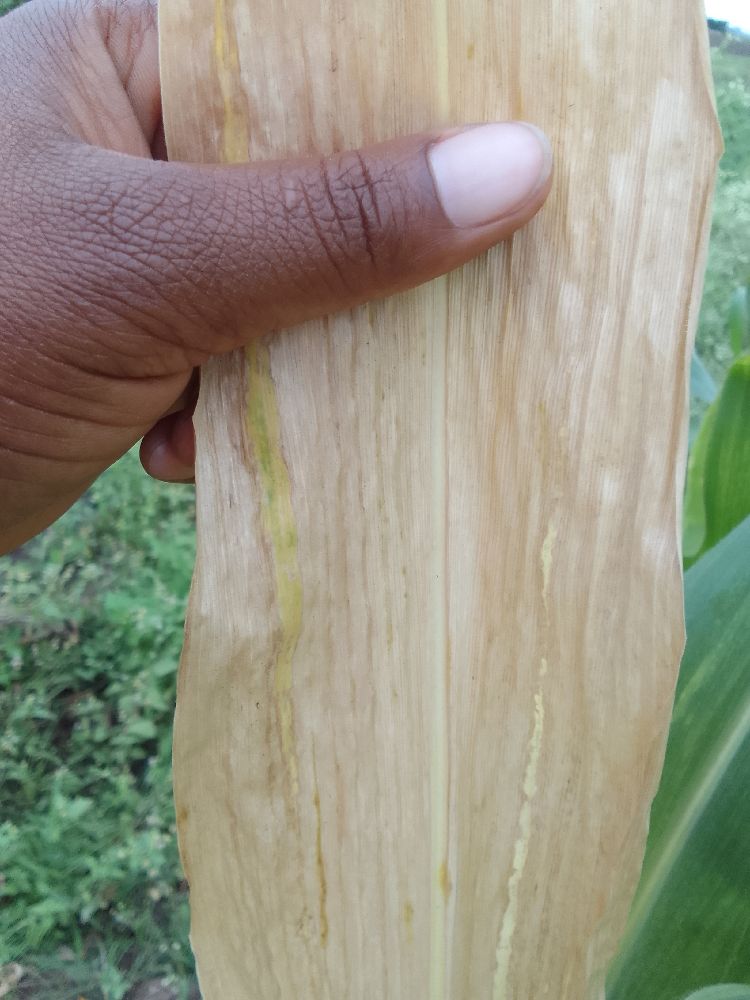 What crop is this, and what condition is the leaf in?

maize, maize lethal necrosis
